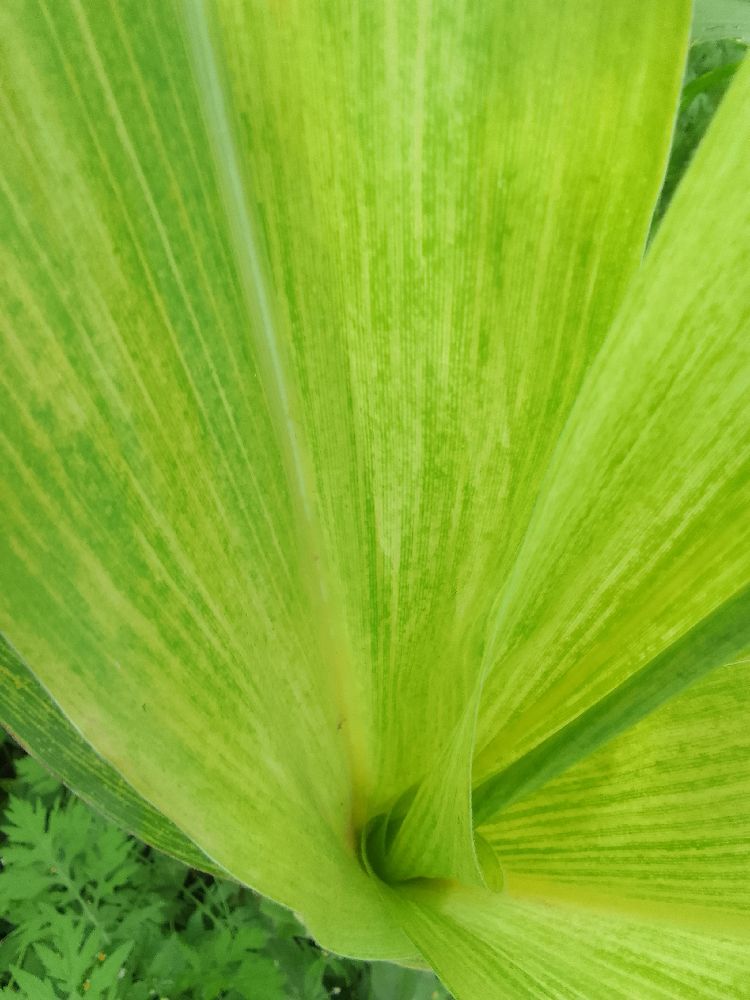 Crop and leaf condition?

maize, maize lethal necrosis
